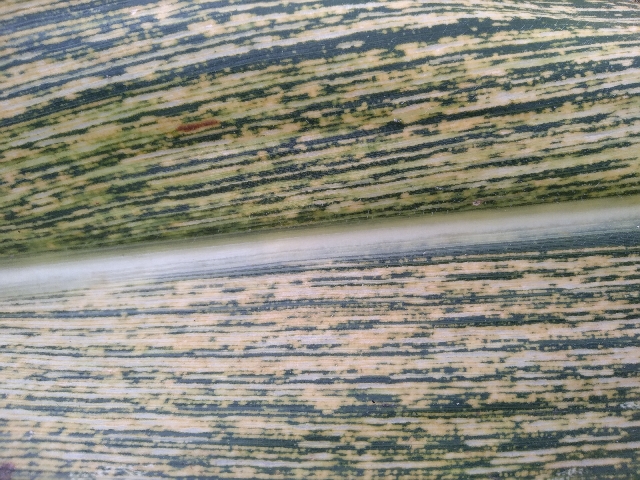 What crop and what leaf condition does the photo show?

maize, maize streak virus
